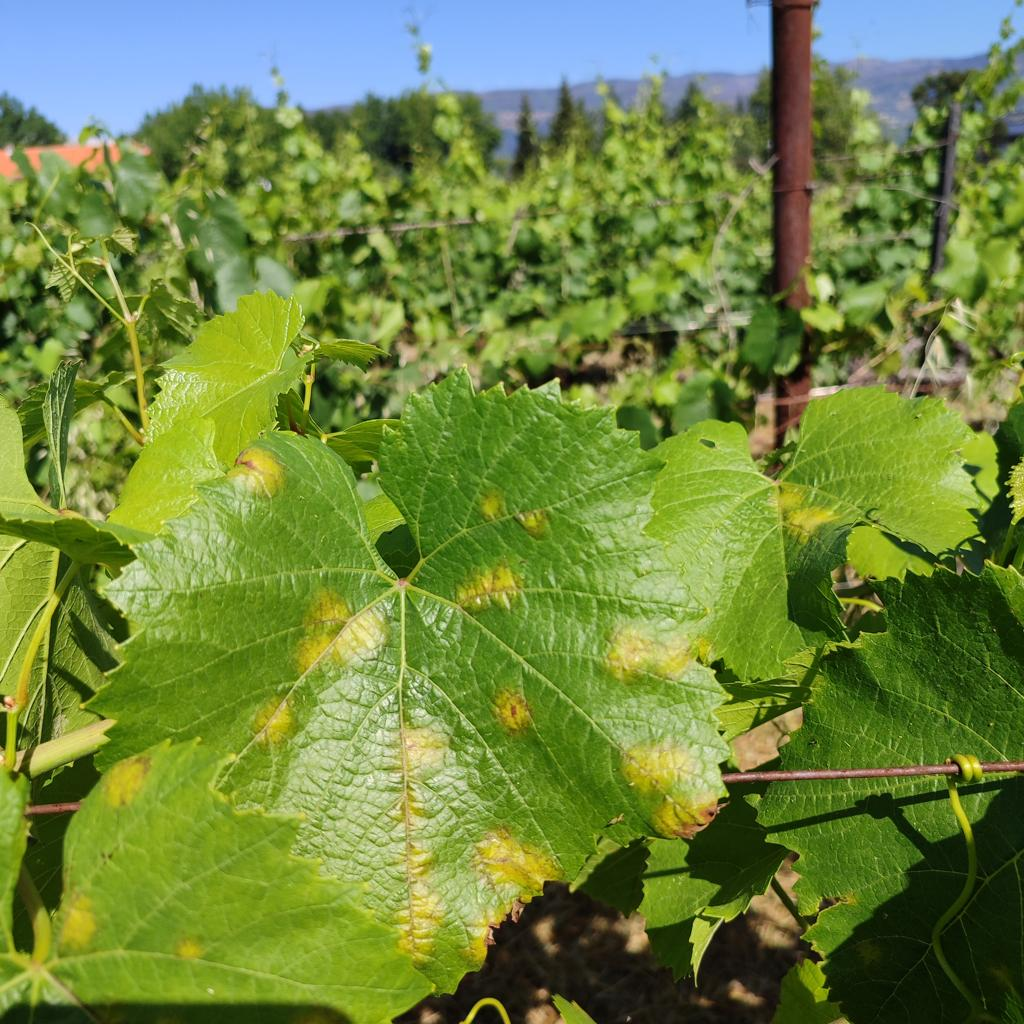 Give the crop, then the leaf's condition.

grapevine, downy mildew
